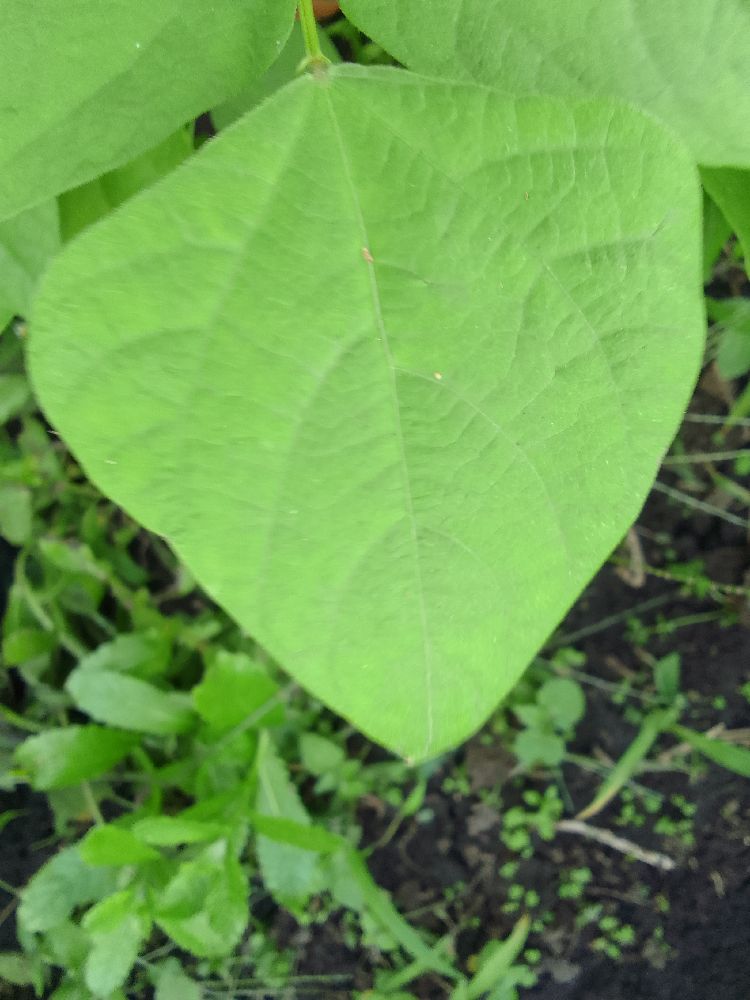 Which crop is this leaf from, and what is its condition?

common bean, healthy
